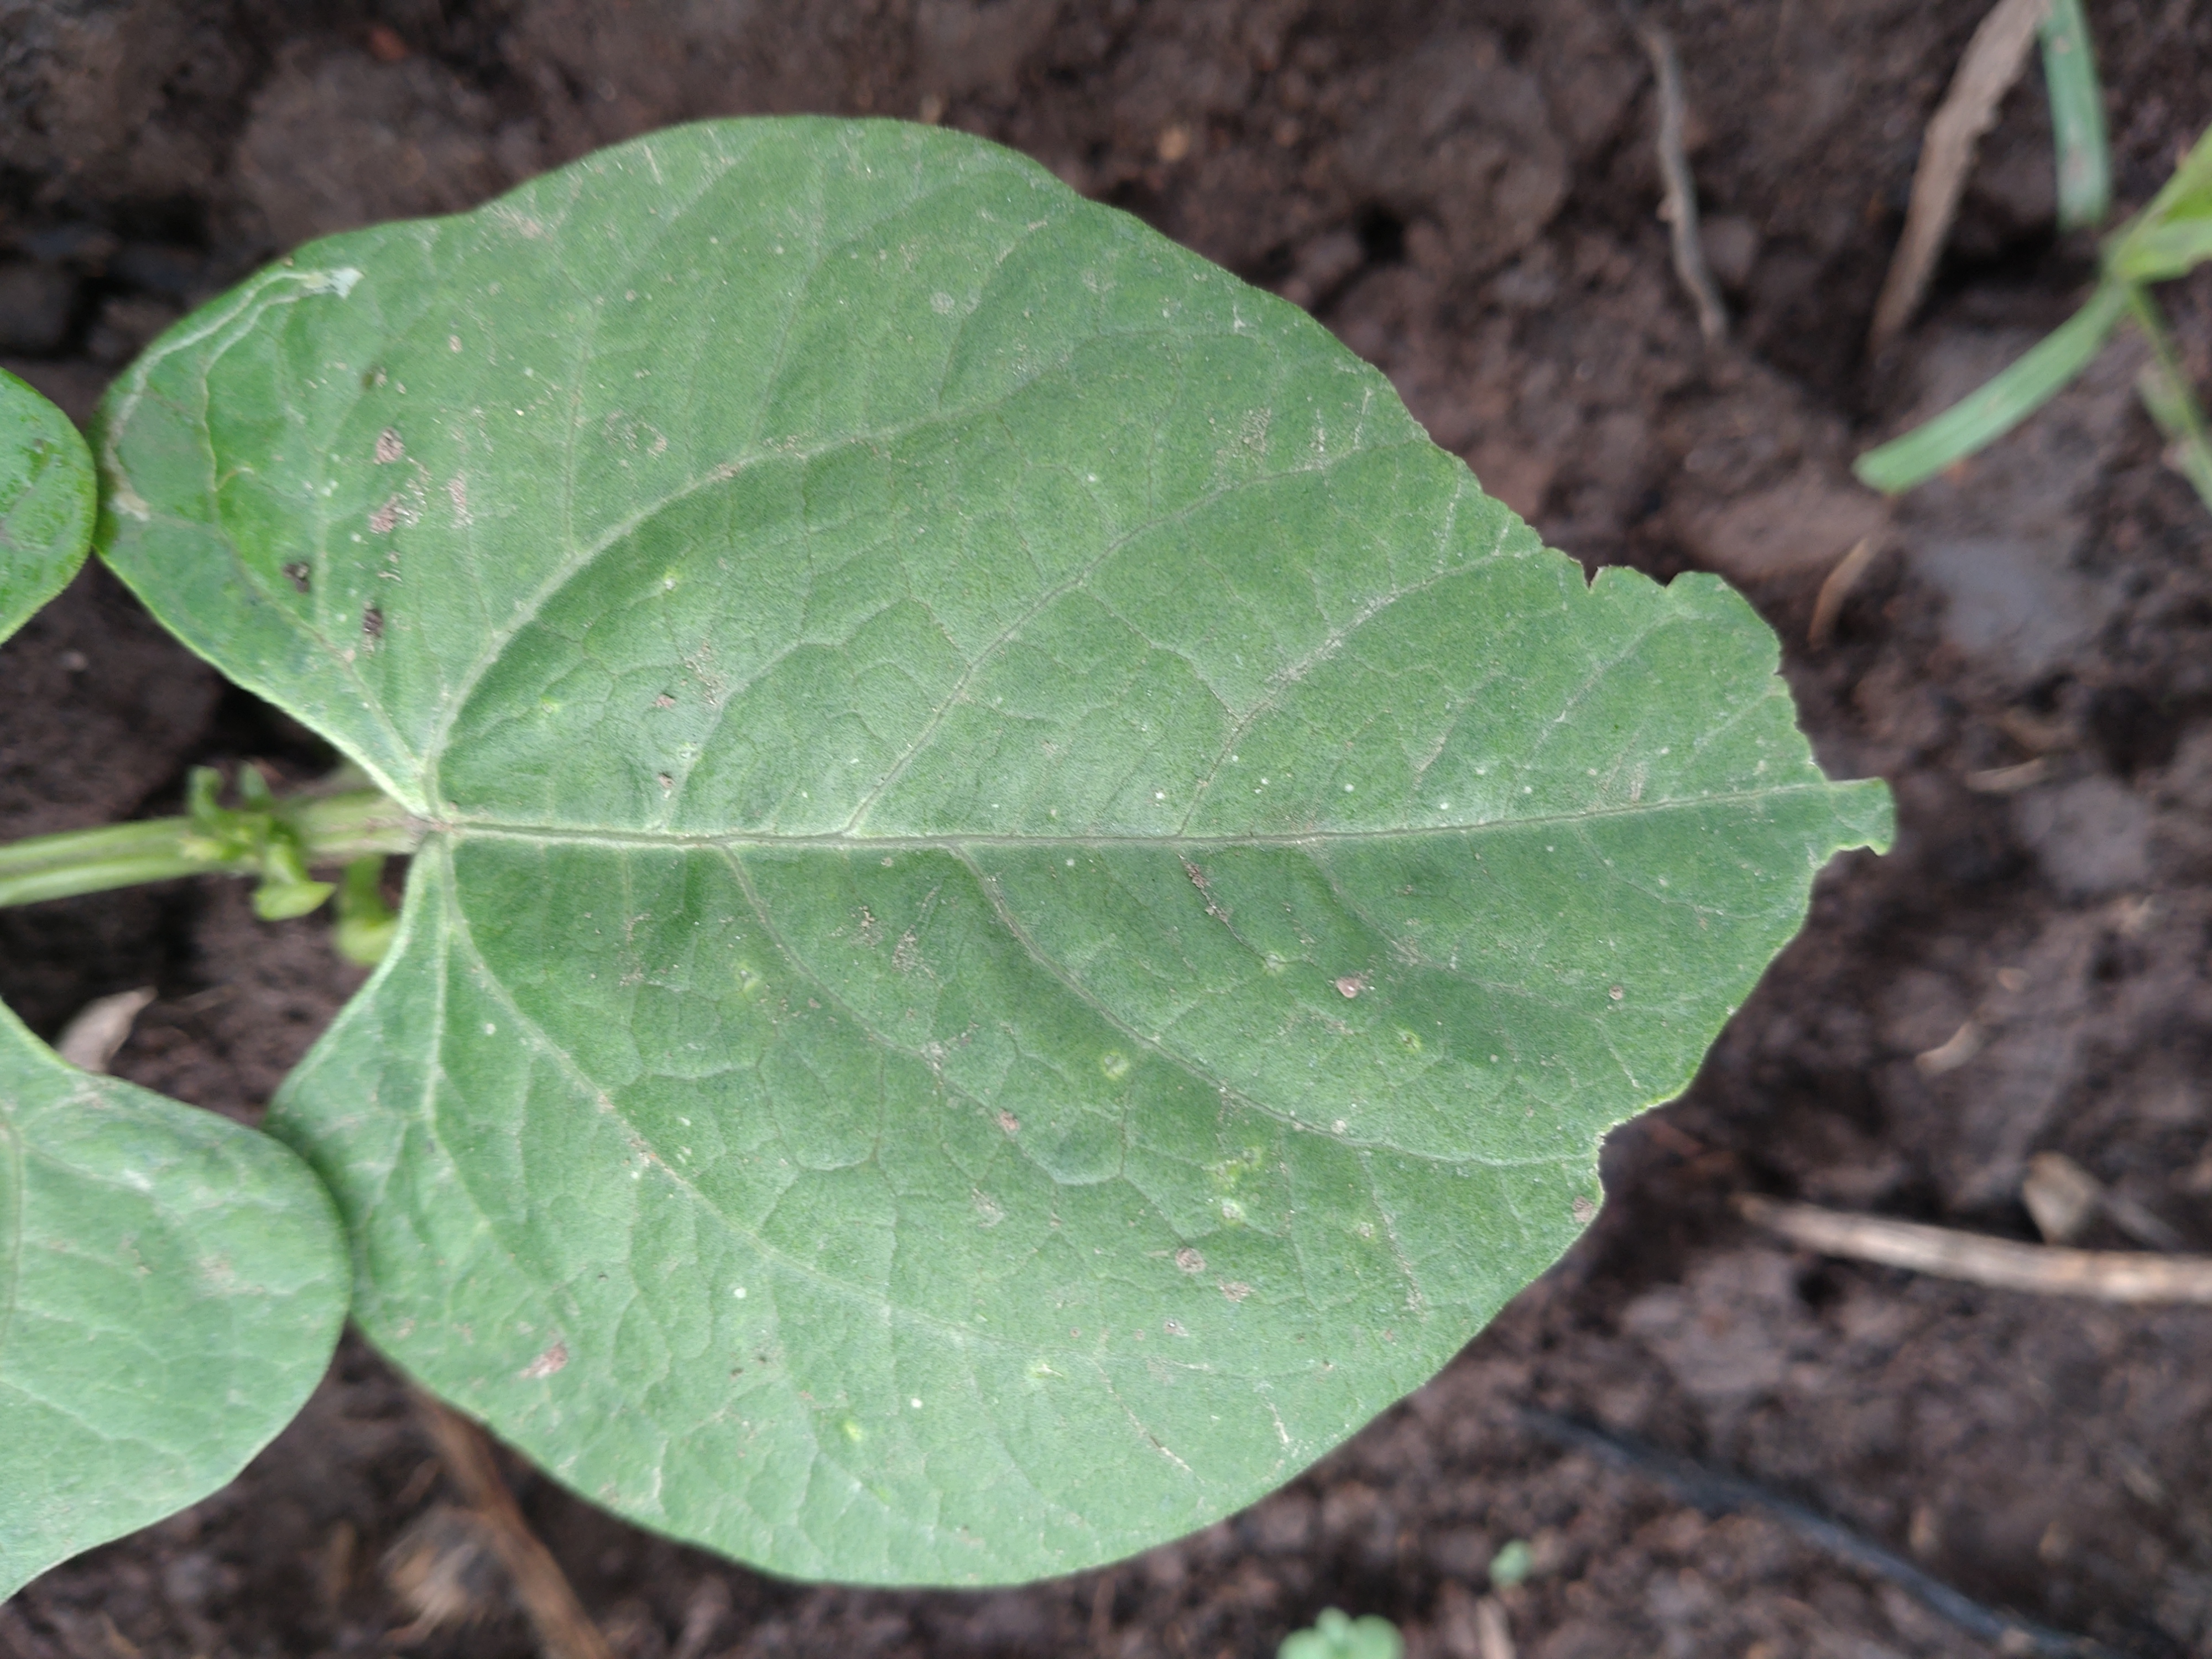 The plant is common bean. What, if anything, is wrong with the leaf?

healthy
